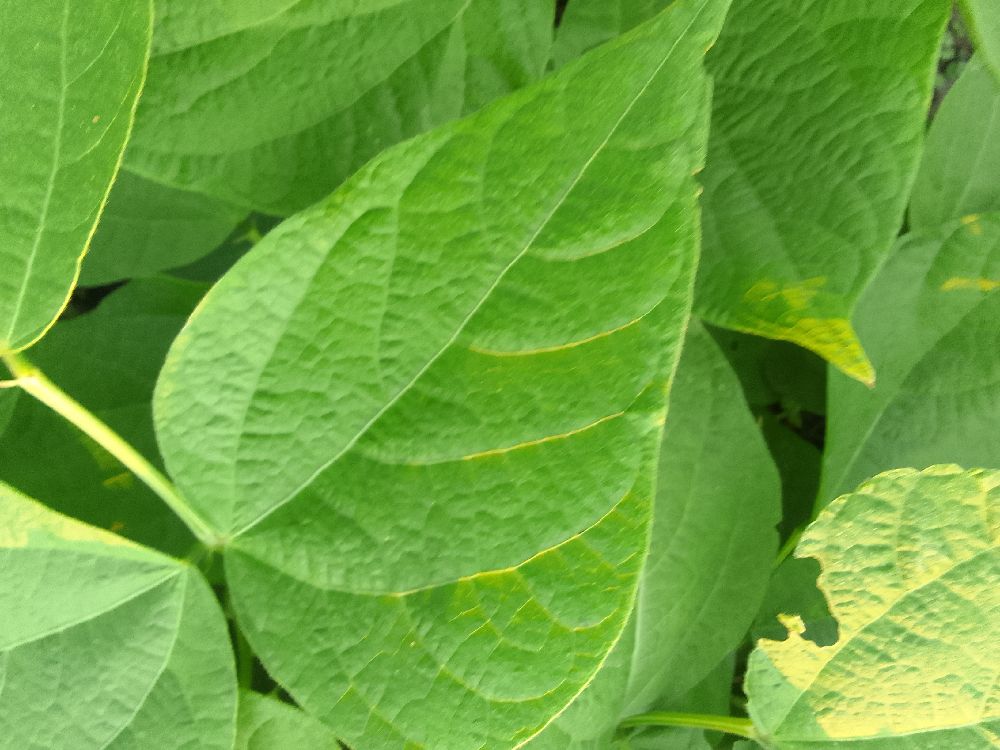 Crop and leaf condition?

common bean, healthy
